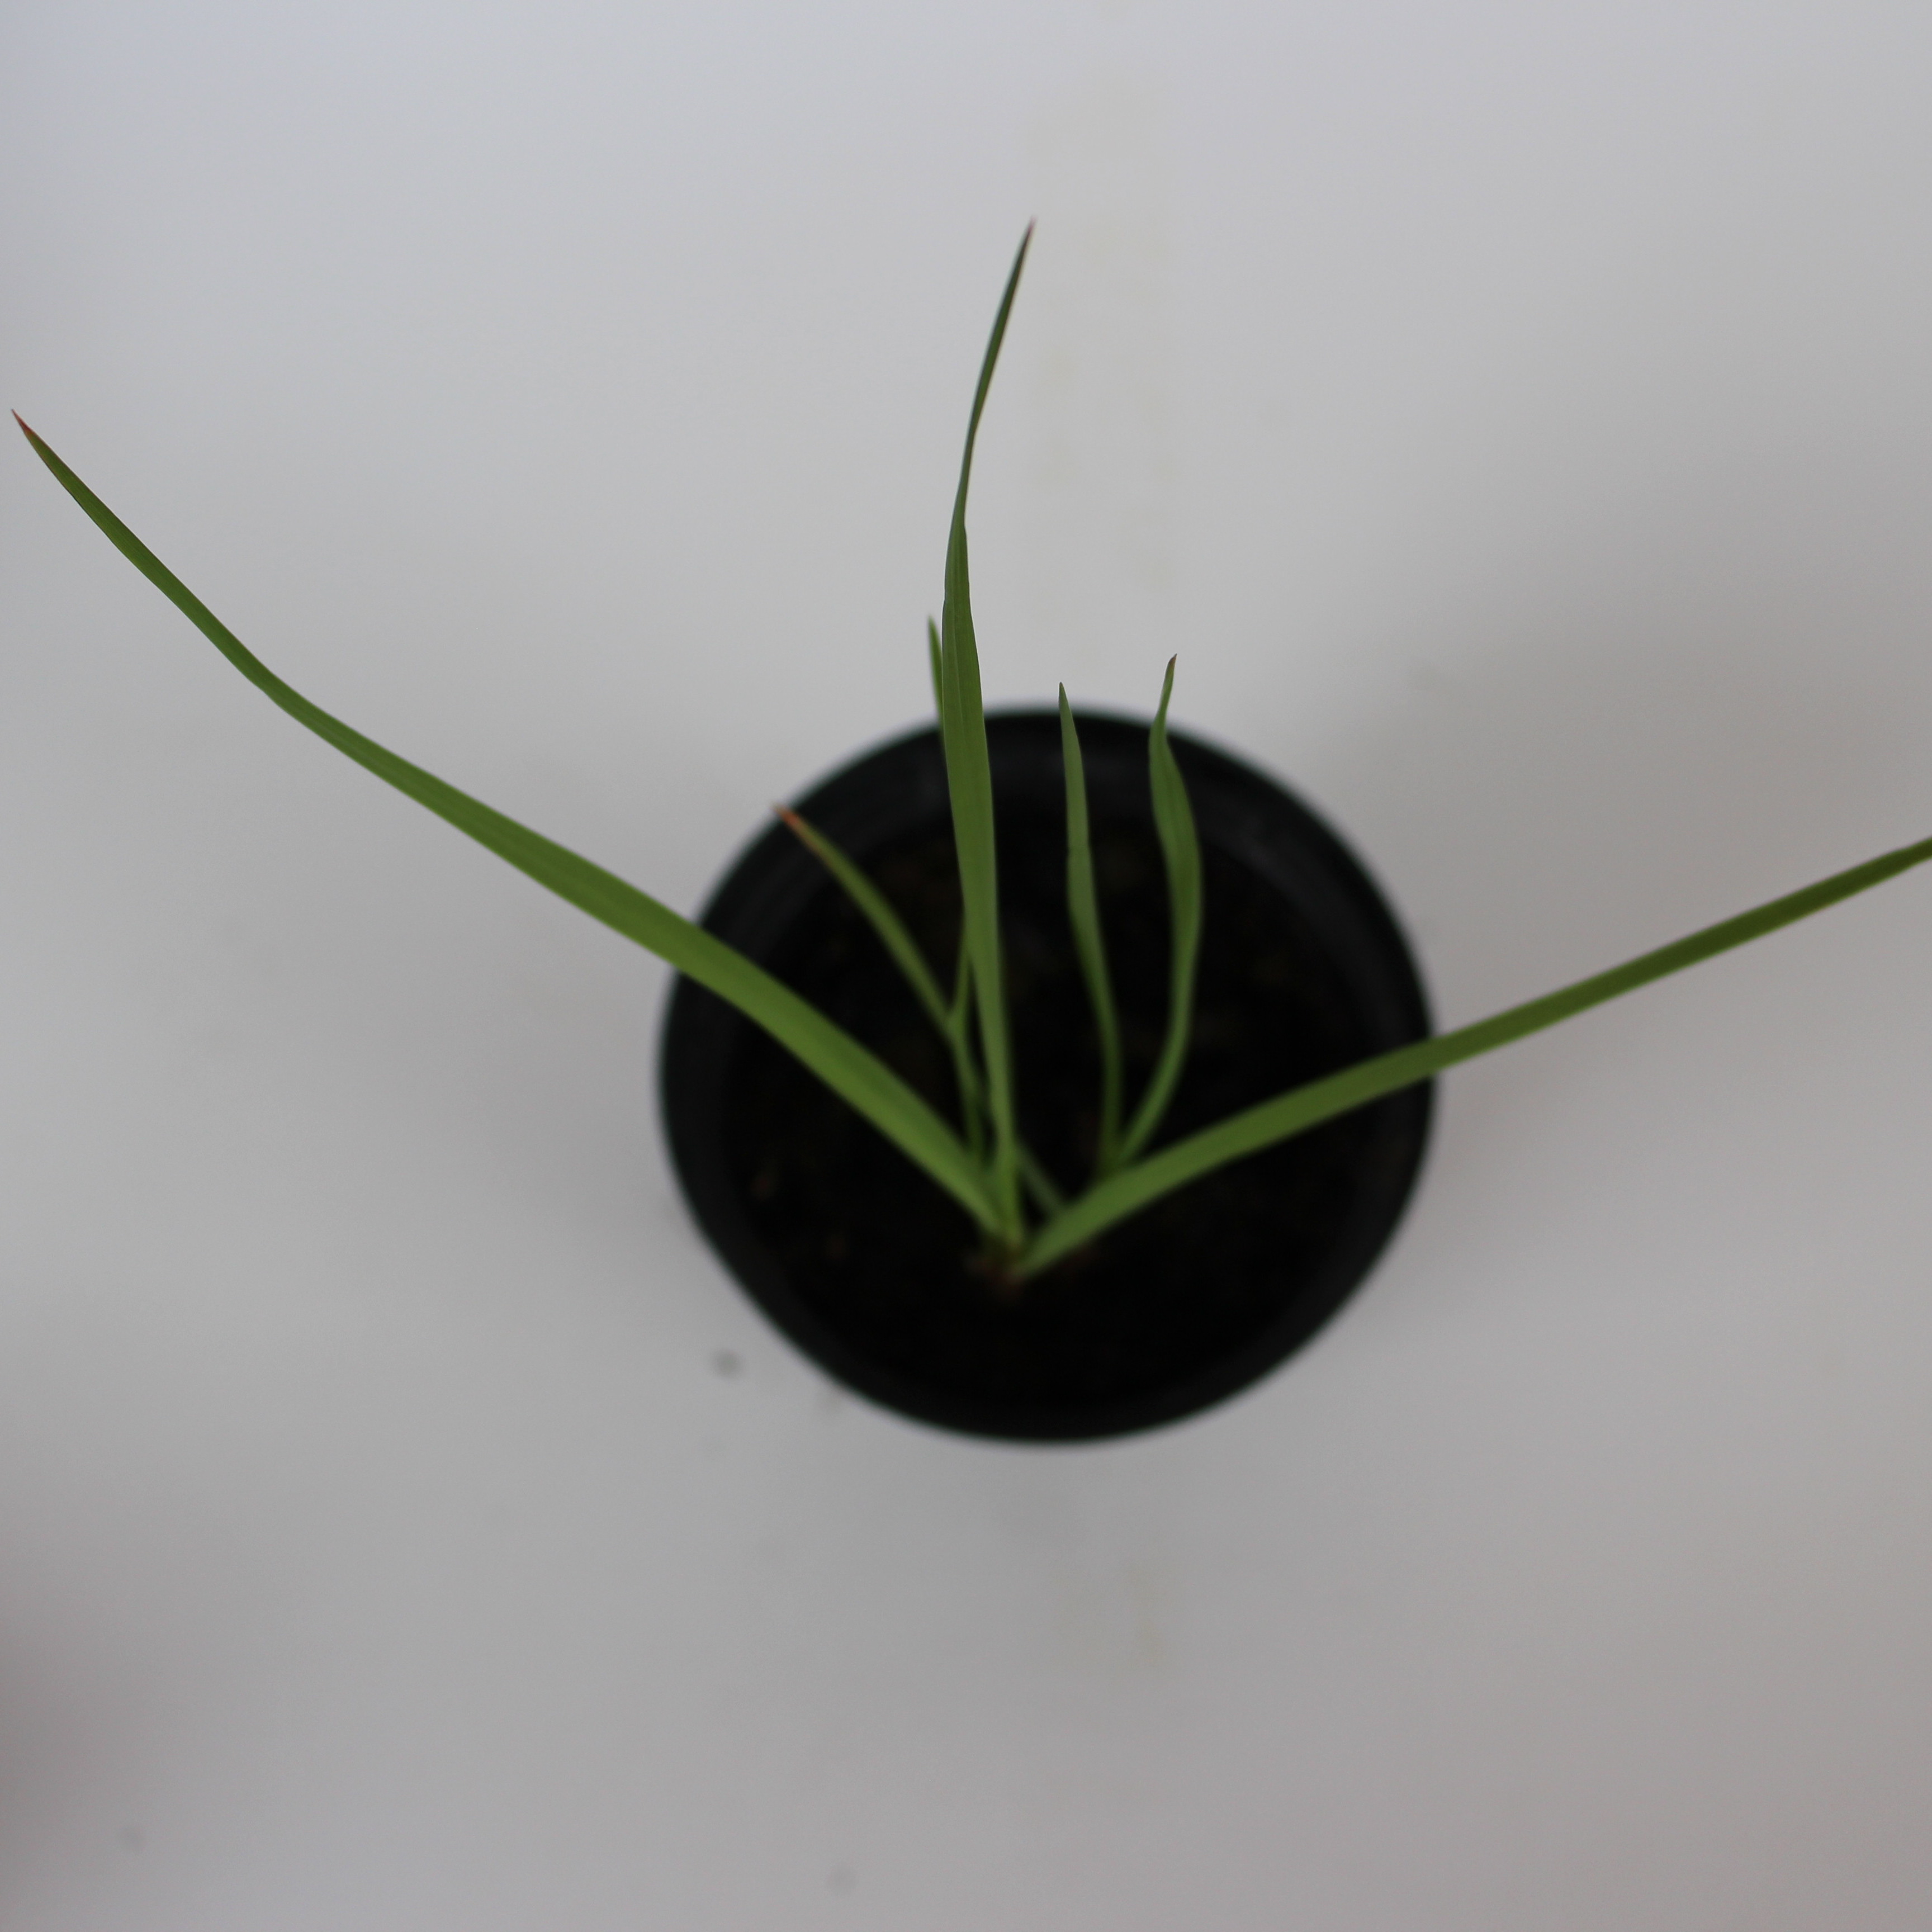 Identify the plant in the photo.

Lolium multiflorum
